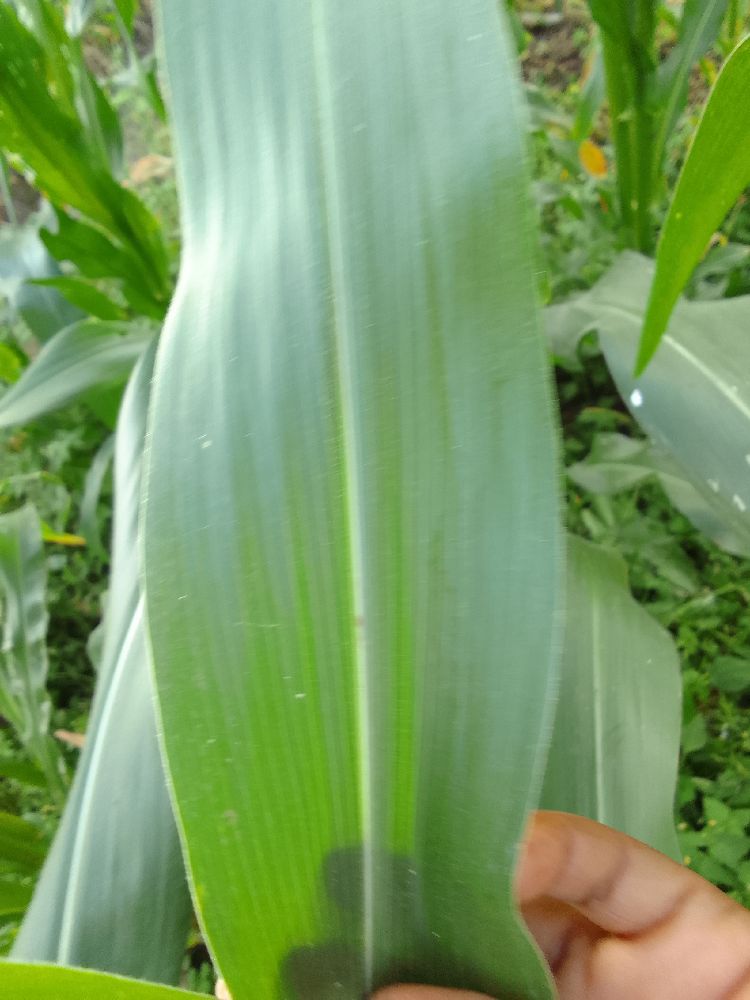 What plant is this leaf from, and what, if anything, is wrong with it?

maize, healthy
